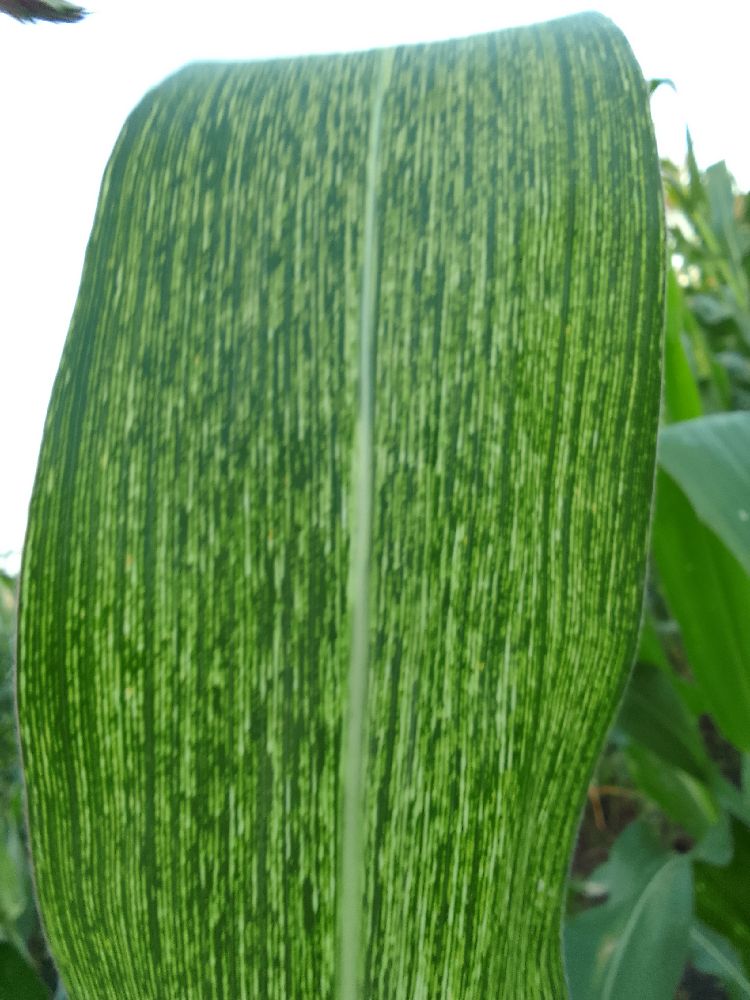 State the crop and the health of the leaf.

maize, maize streak virus
